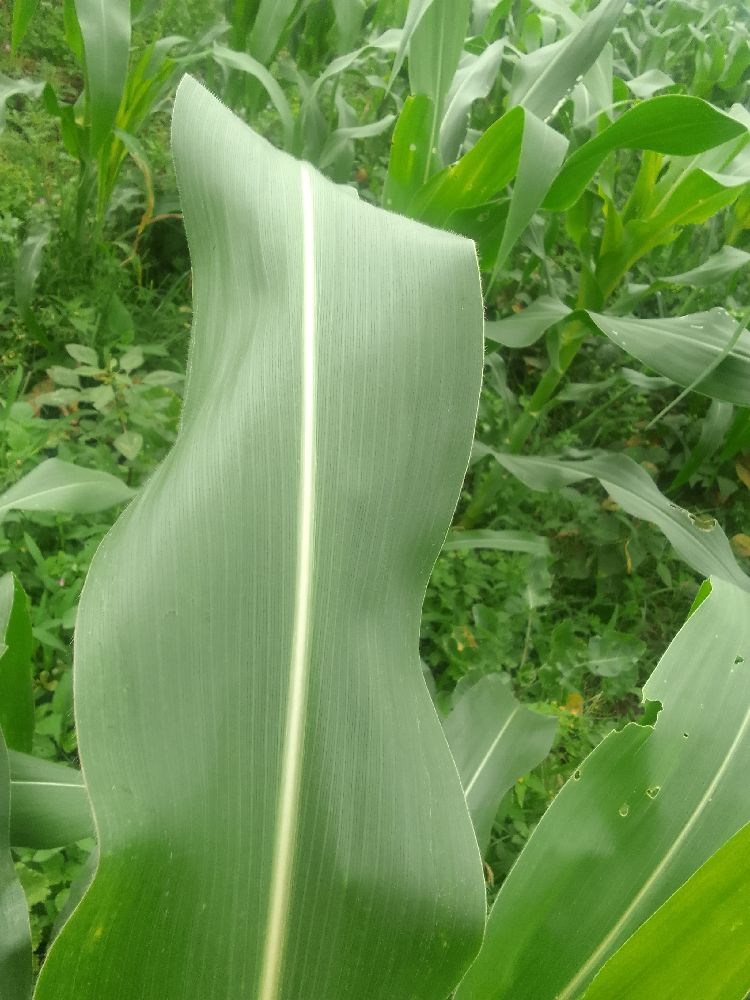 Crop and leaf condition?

maize, healthy
